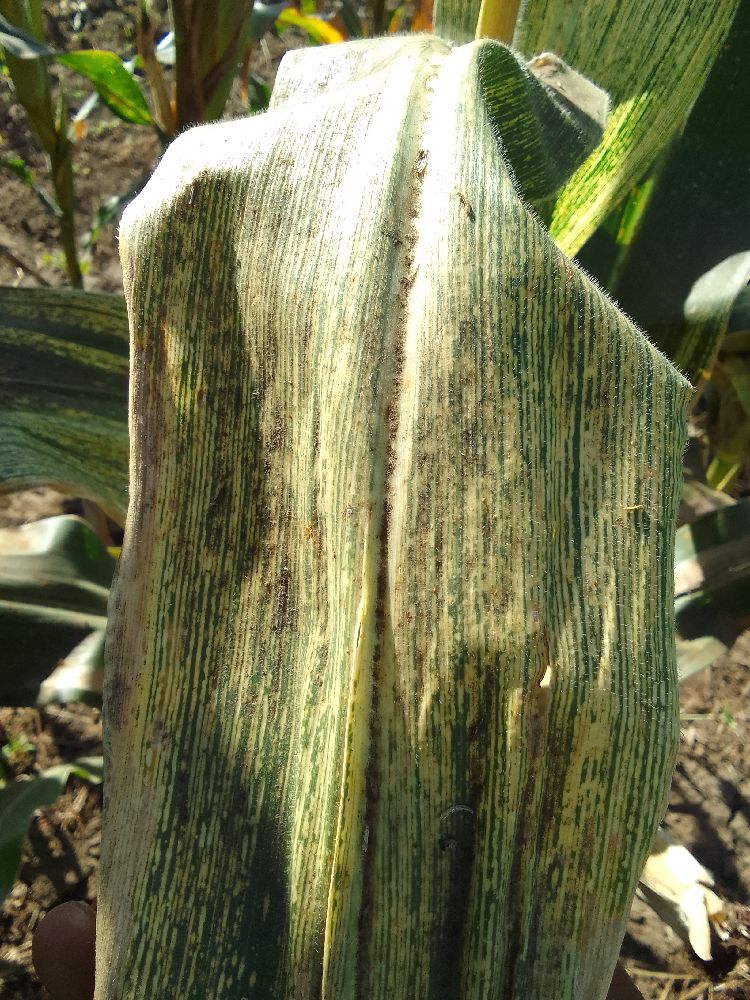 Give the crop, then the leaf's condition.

maize, maize streak virus
